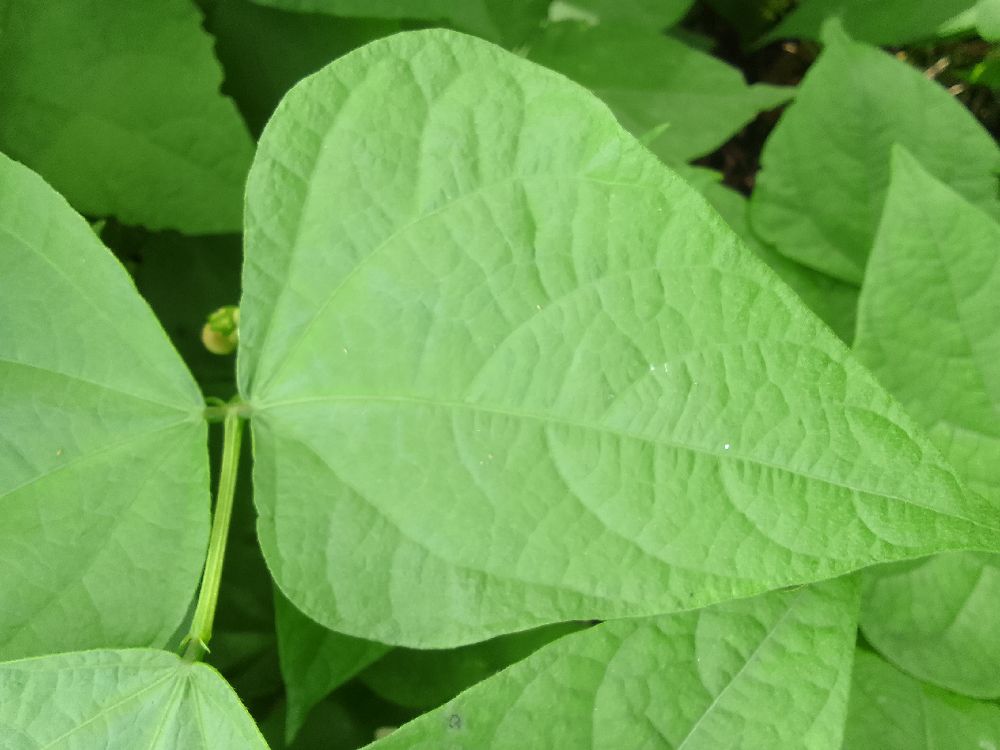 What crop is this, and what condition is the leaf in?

common bean, healthy
